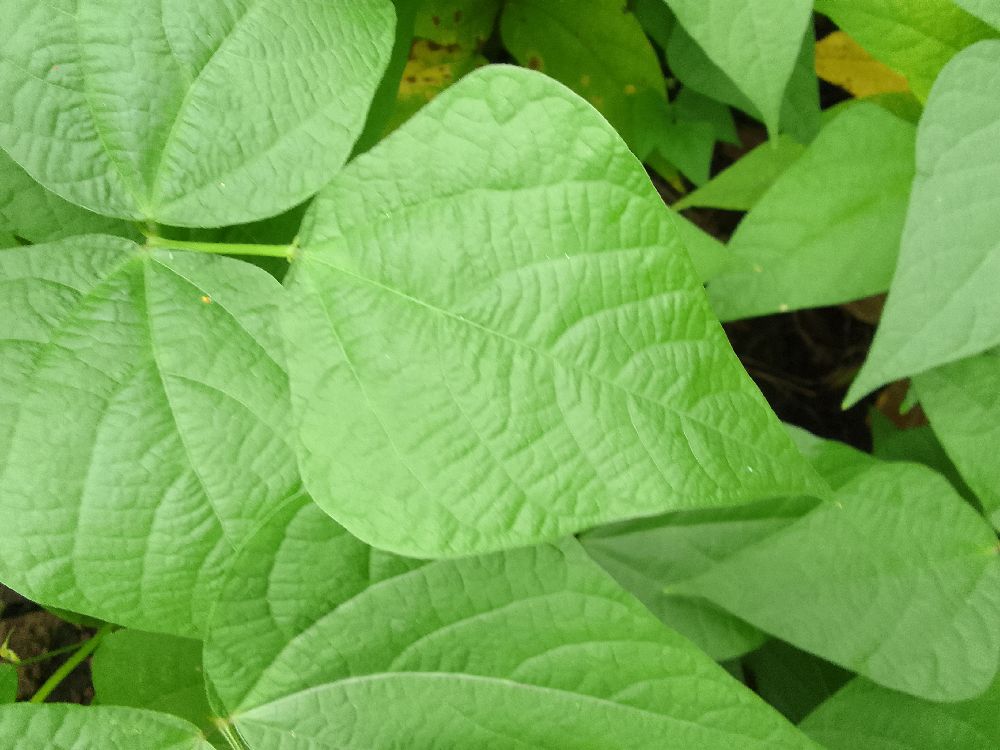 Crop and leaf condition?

common bean, healthy
